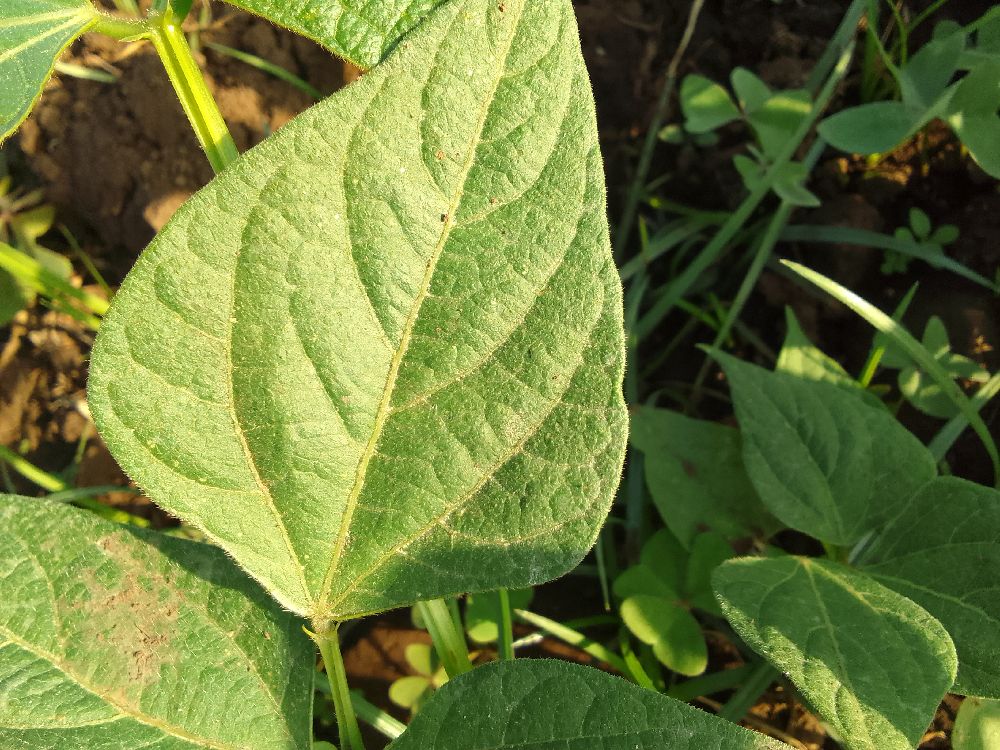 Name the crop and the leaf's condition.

common bean, healthy
